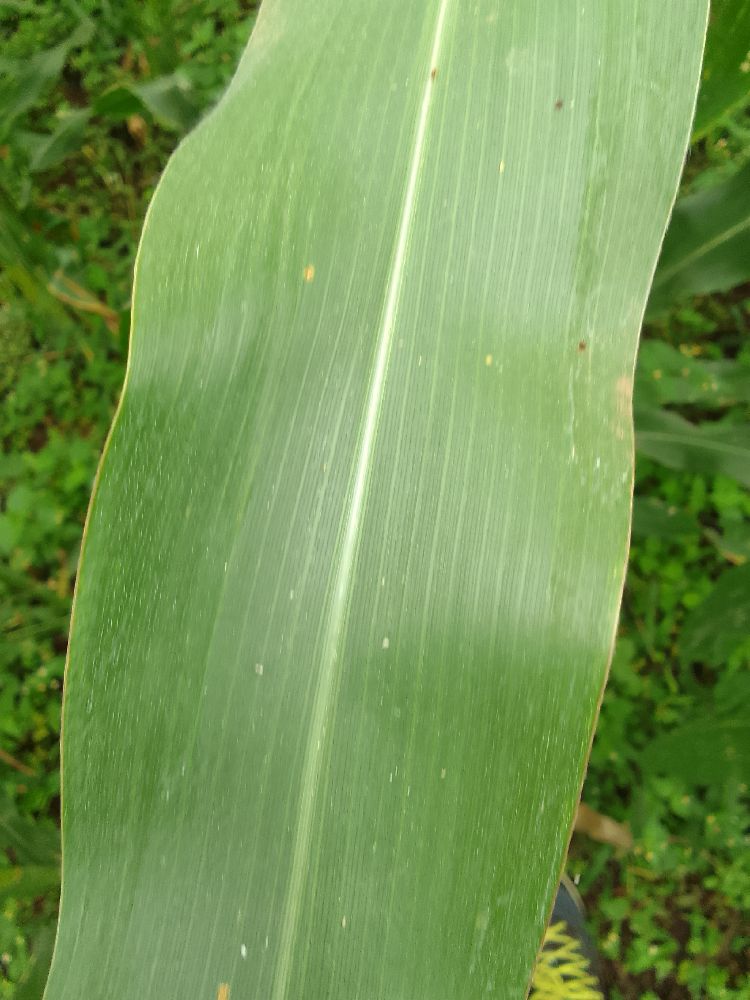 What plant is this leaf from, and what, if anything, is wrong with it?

maize, healthy
